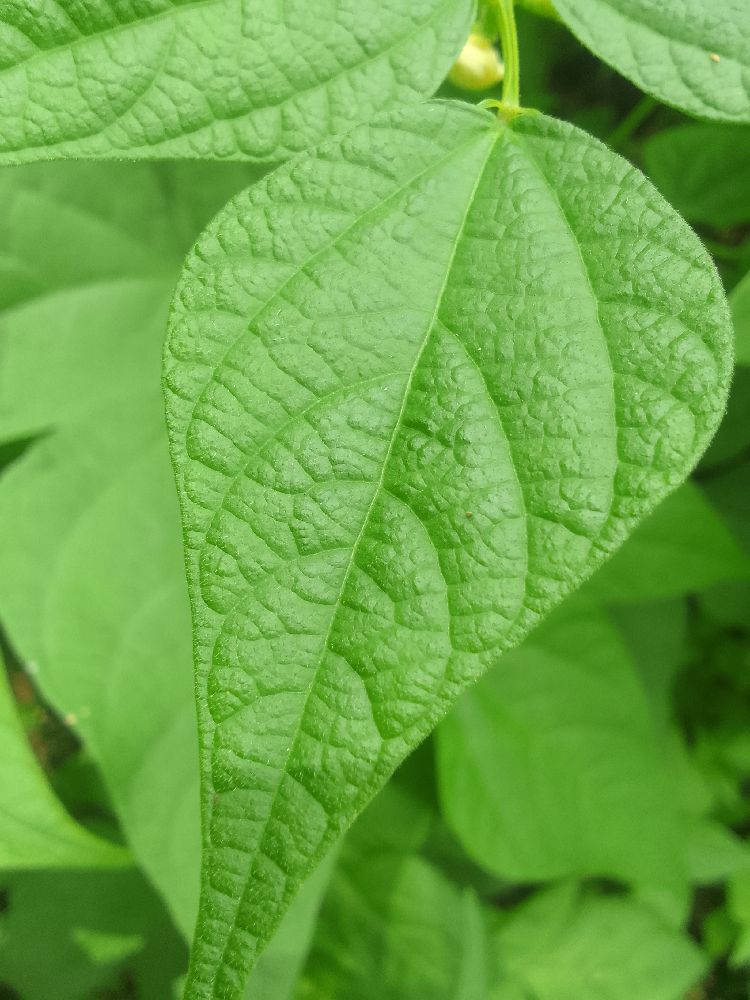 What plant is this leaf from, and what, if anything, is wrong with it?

common bean, healthy
